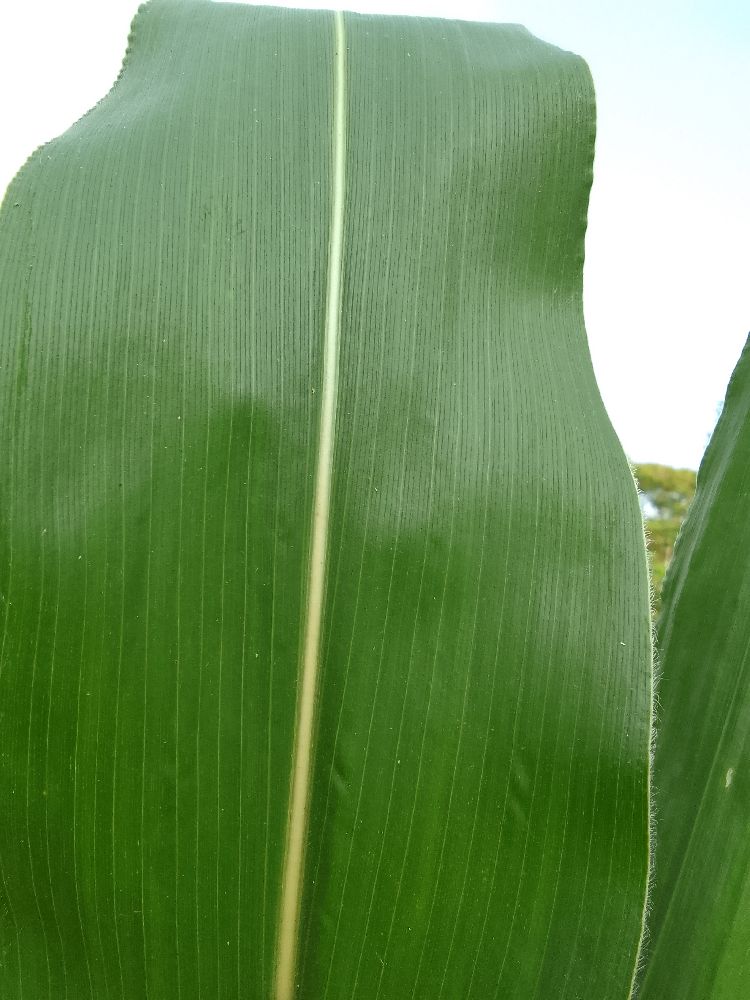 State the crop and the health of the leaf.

maize, healthy
